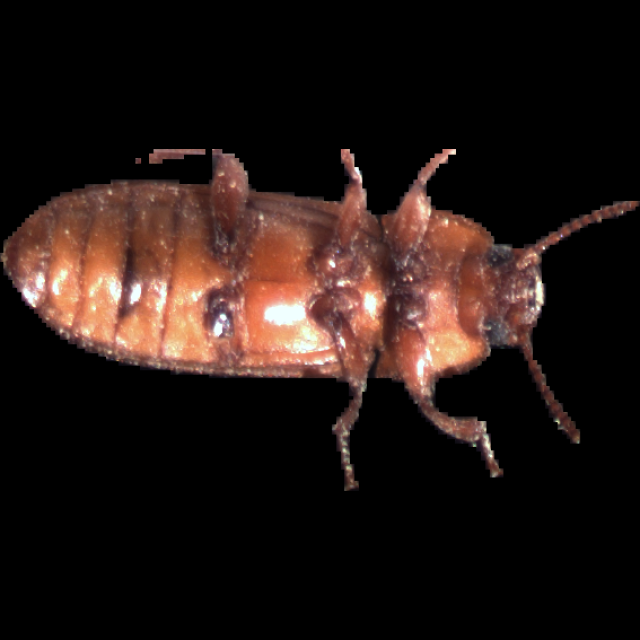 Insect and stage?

mealworm beetle
